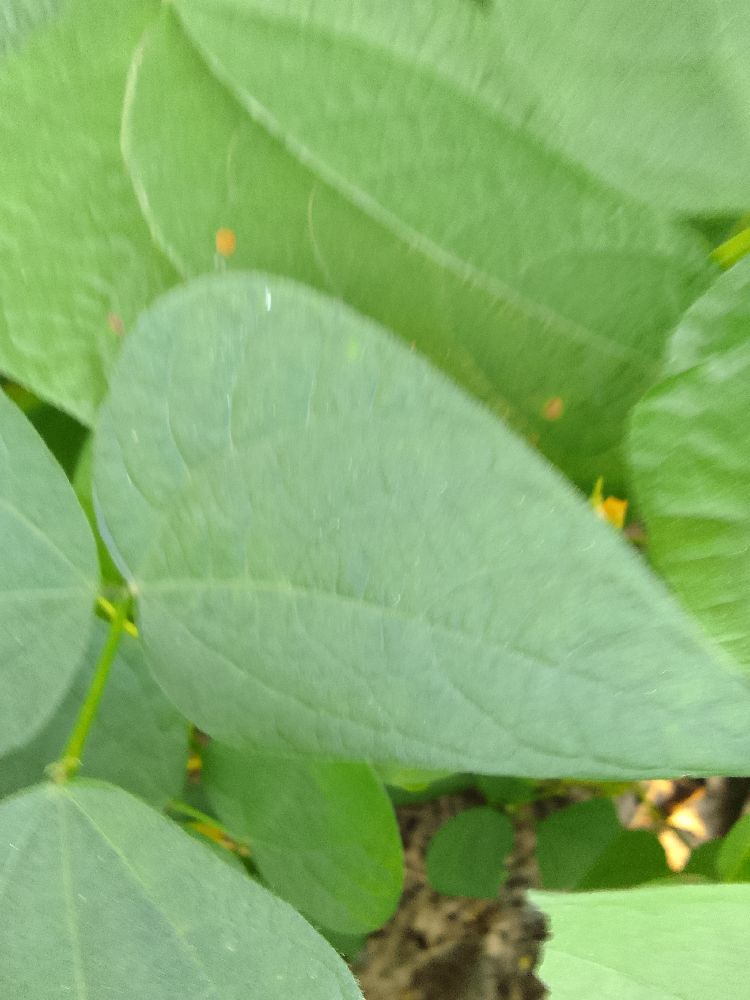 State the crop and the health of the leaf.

common bean, healthy
